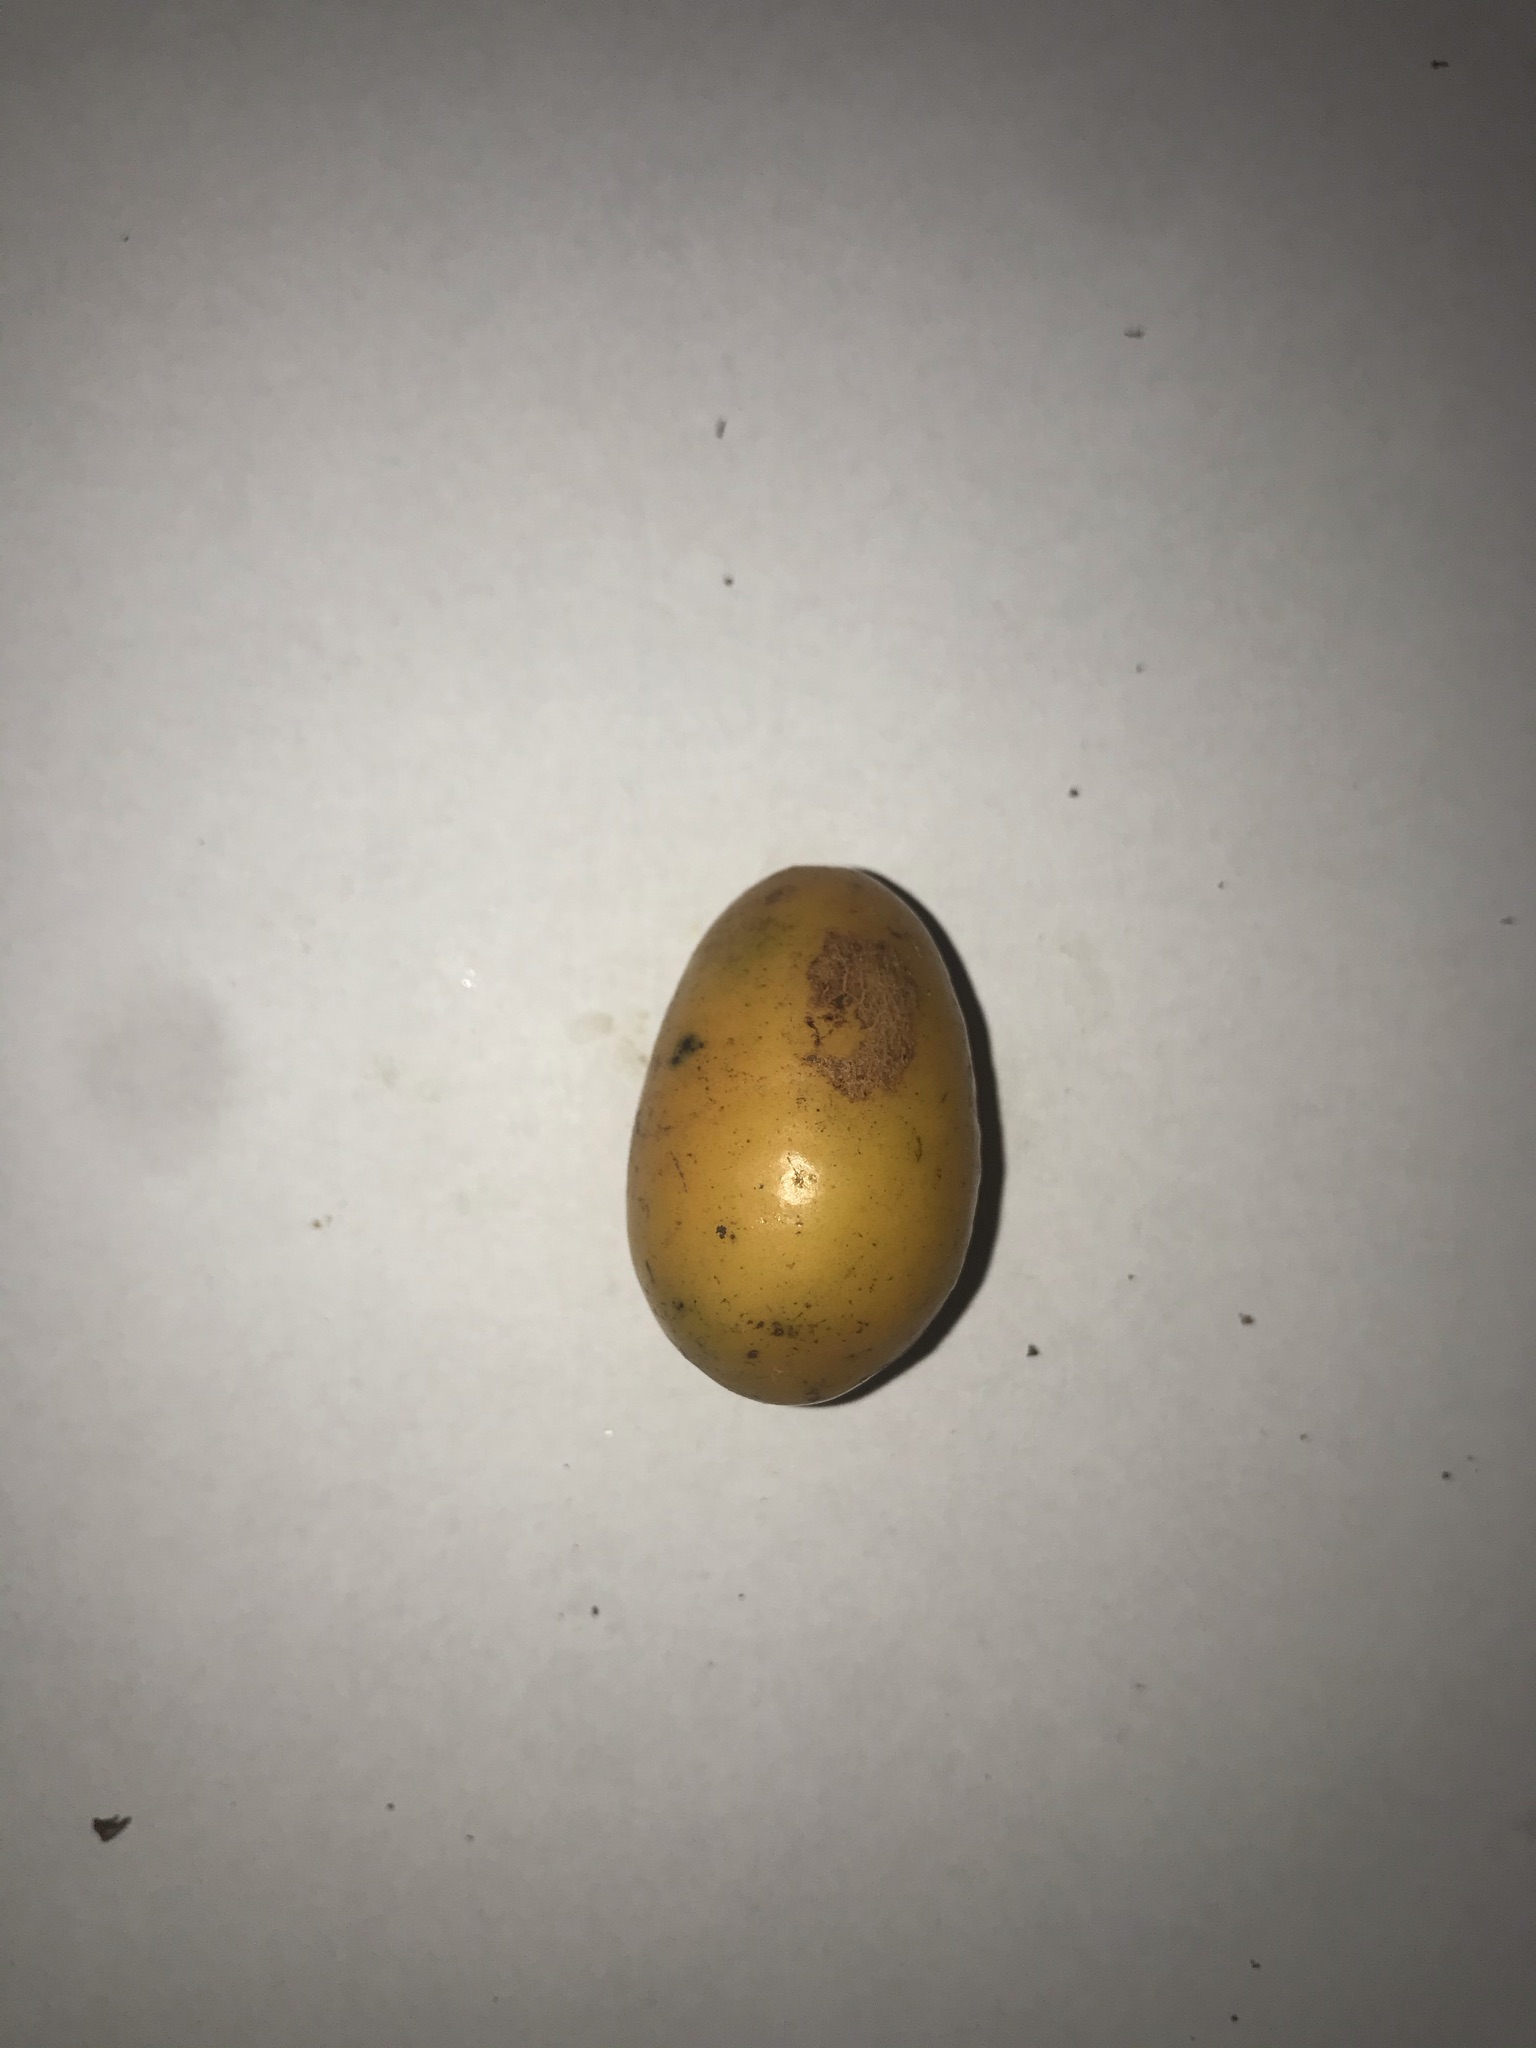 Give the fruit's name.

siriguela
